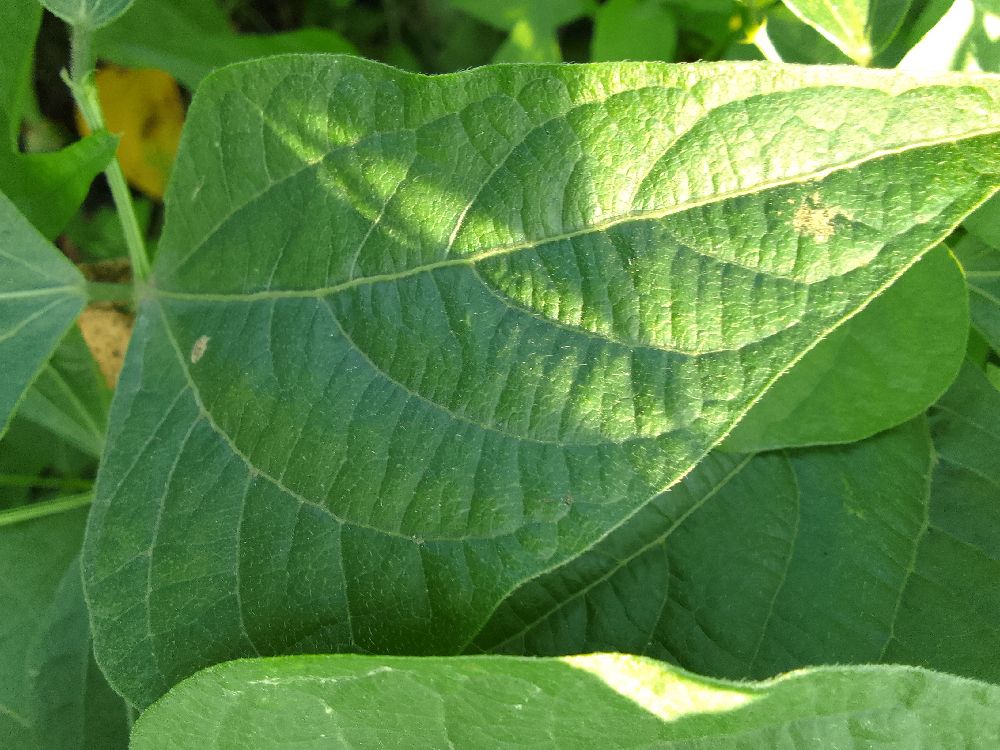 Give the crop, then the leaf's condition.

common bean, healthy
